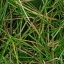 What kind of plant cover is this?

grass
